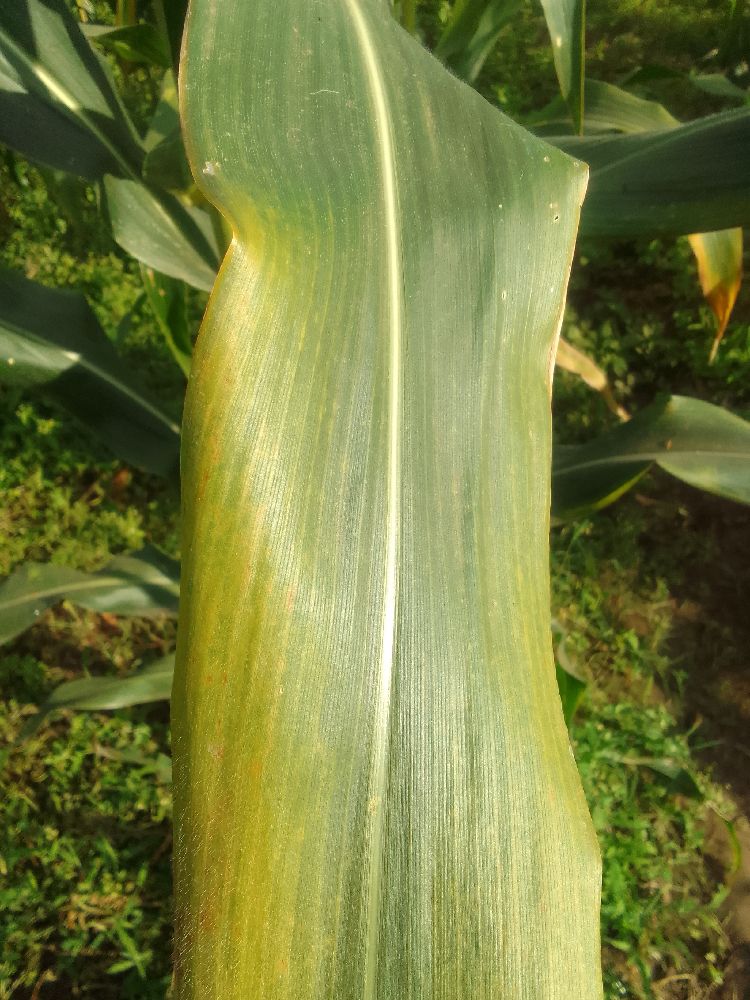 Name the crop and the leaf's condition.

maize, maize lethal necrosis
